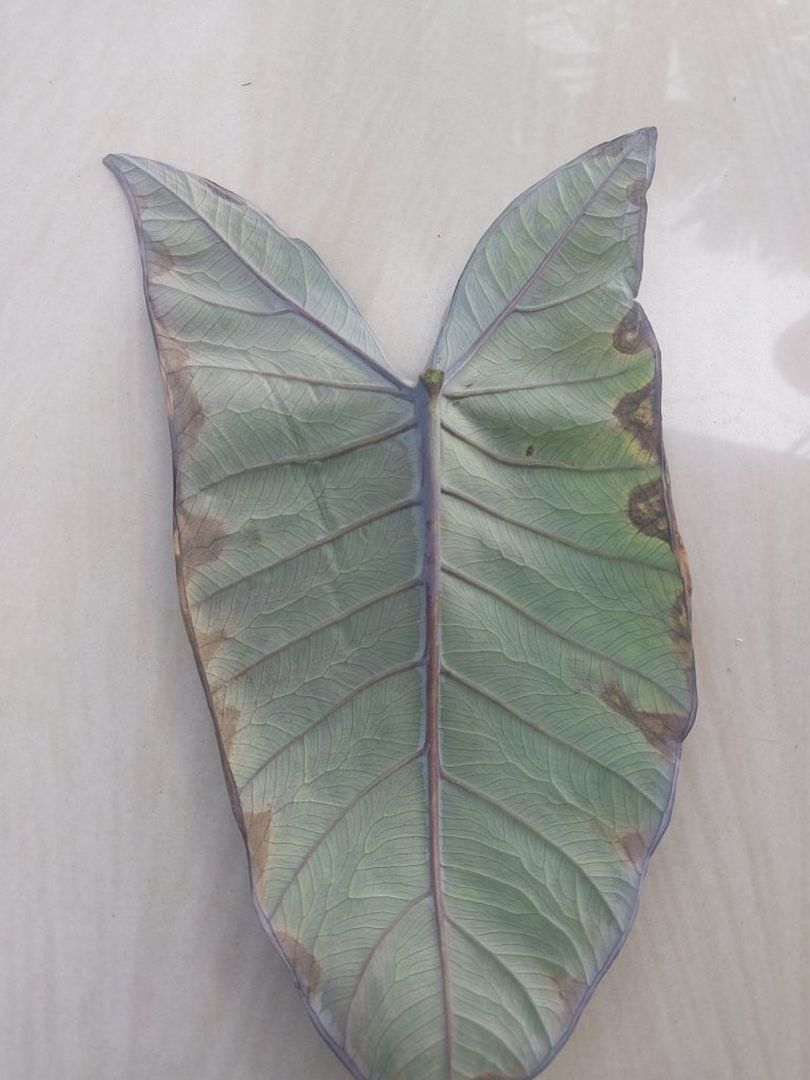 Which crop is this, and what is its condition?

taro, leaf blight
